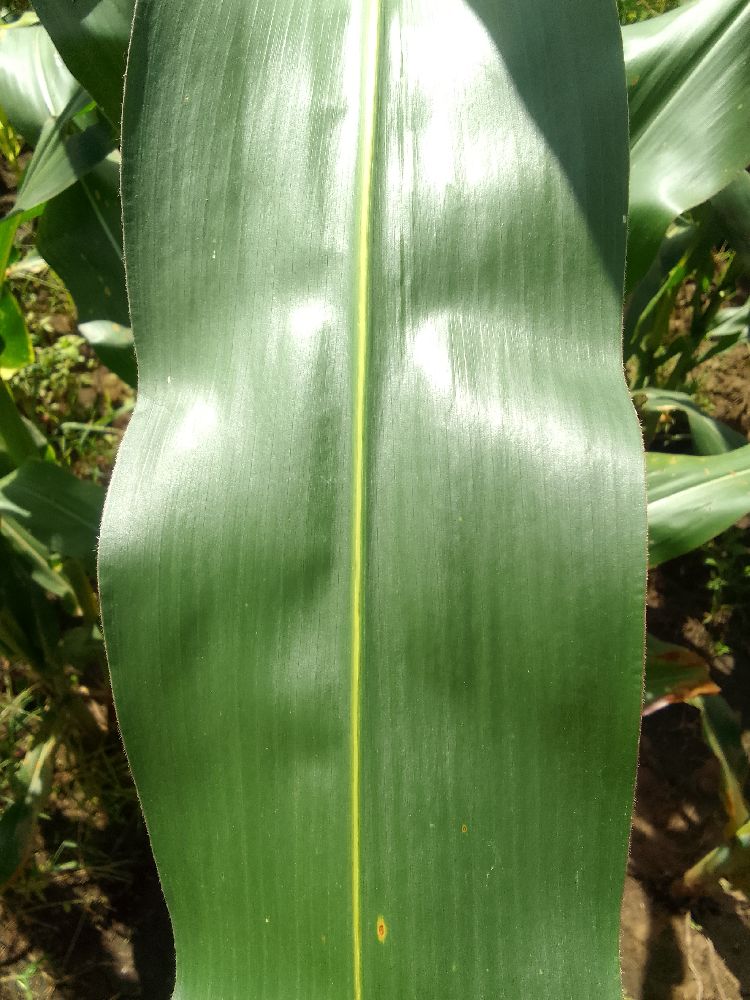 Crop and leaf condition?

maize, healthy
